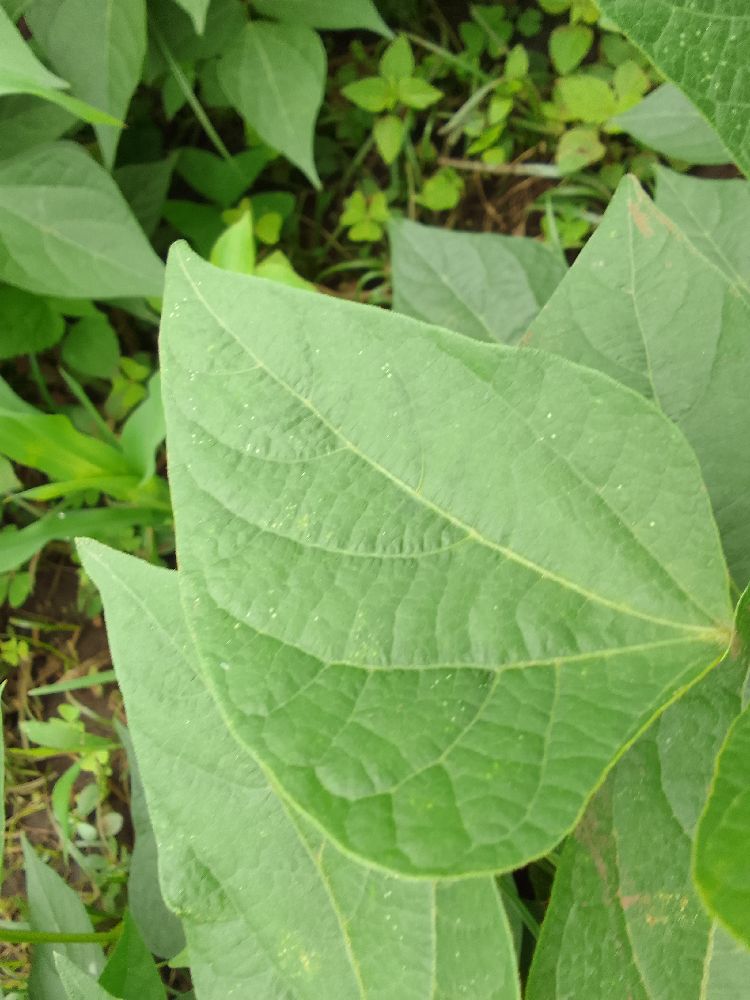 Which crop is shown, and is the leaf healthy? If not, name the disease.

common bean, healthy
